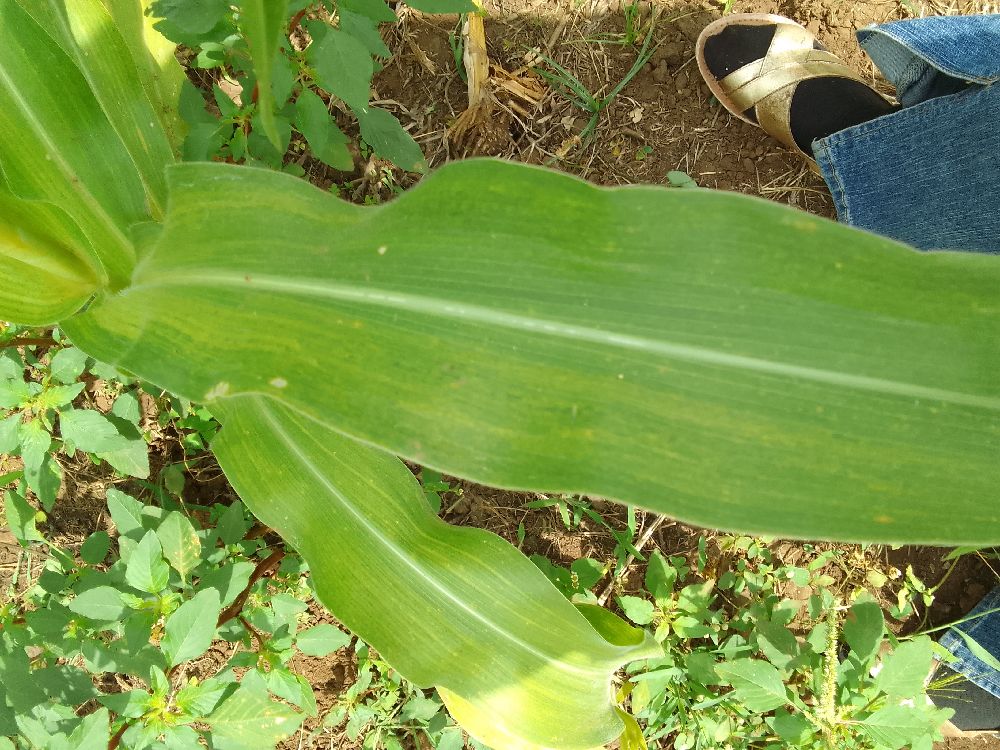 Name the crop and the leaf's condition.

maize, maize lethal necrosis
